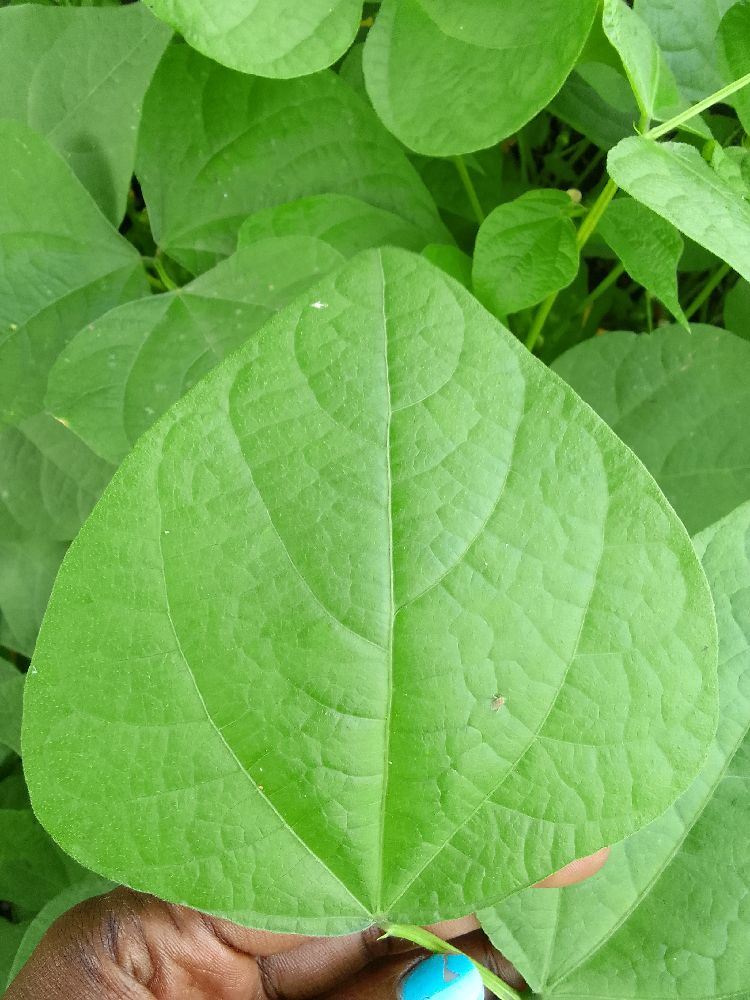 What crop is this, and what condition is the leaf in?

common bean, healthy
